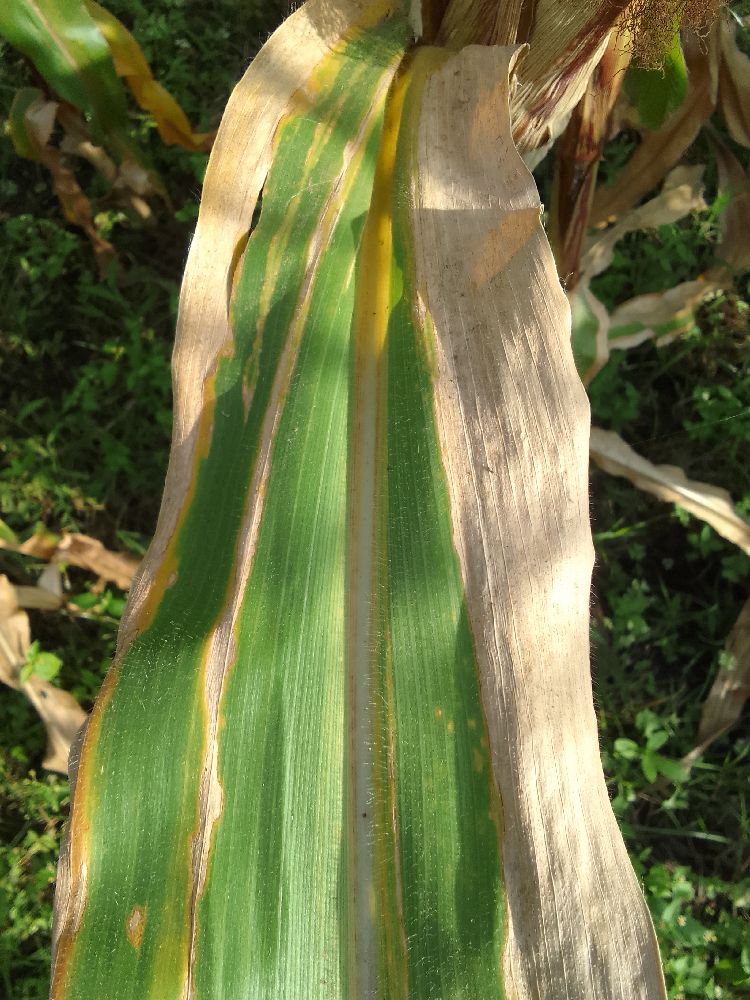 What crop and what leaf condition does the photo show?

maize, maize lethal necrosis
